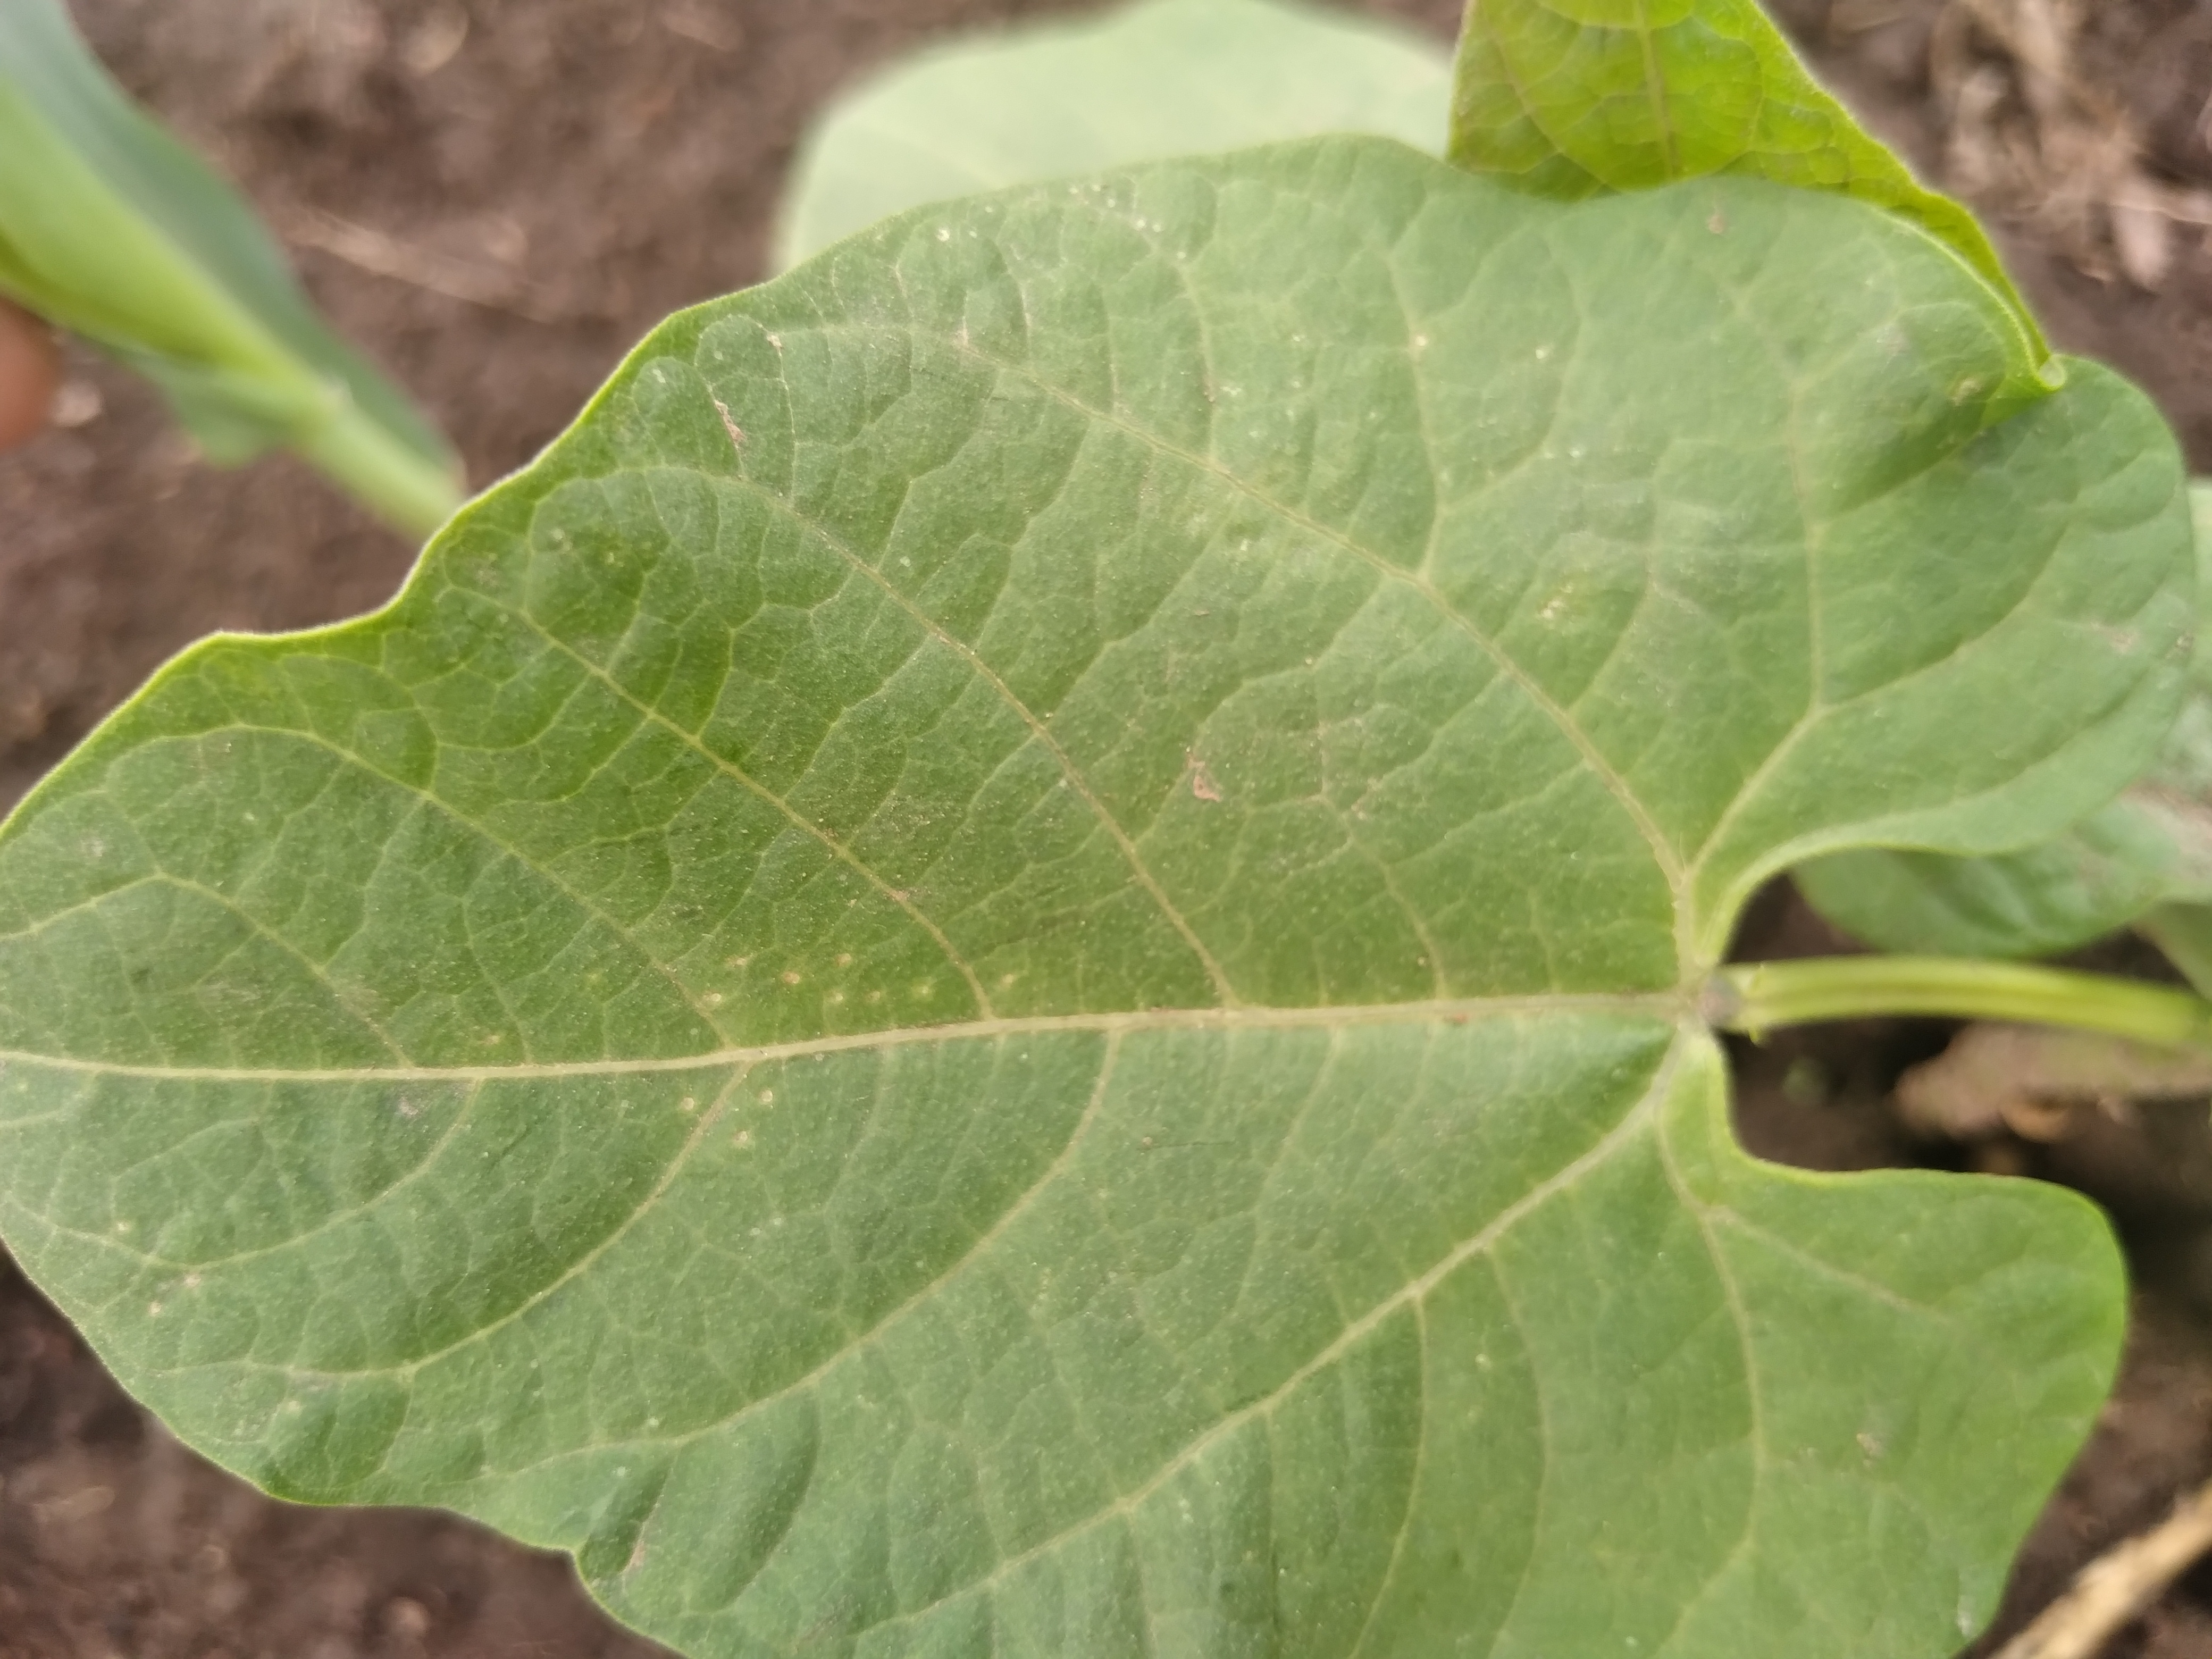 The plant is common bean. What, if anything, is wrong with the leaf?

healthy
